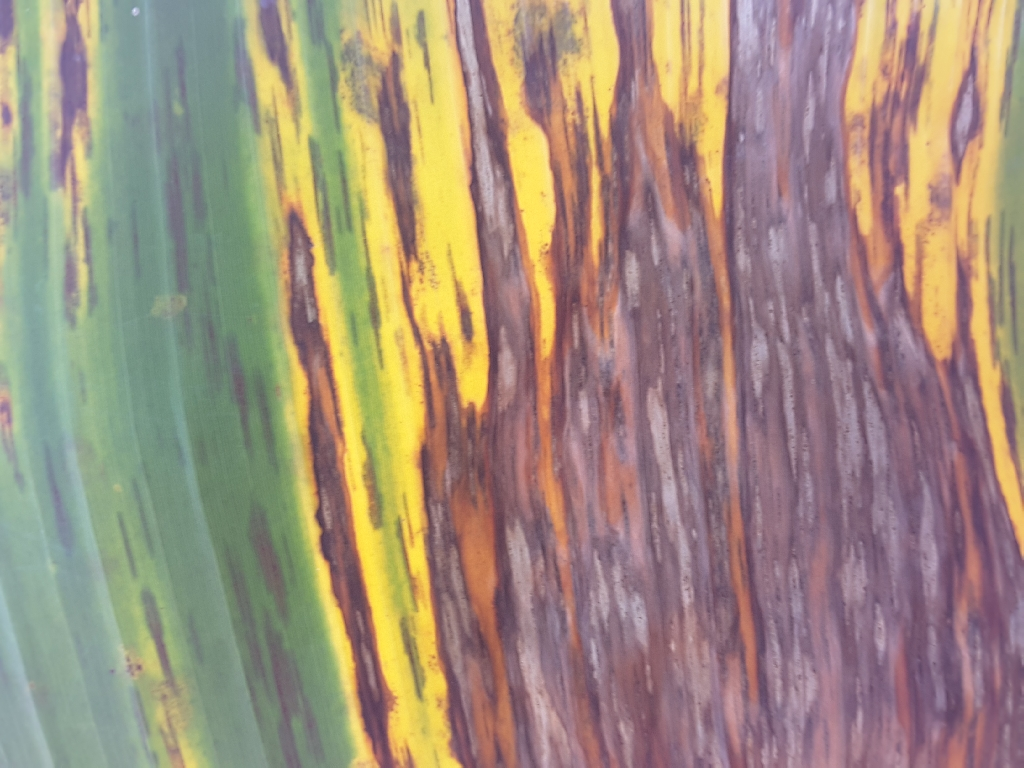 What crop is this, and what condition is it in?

banana, black sigatoka
